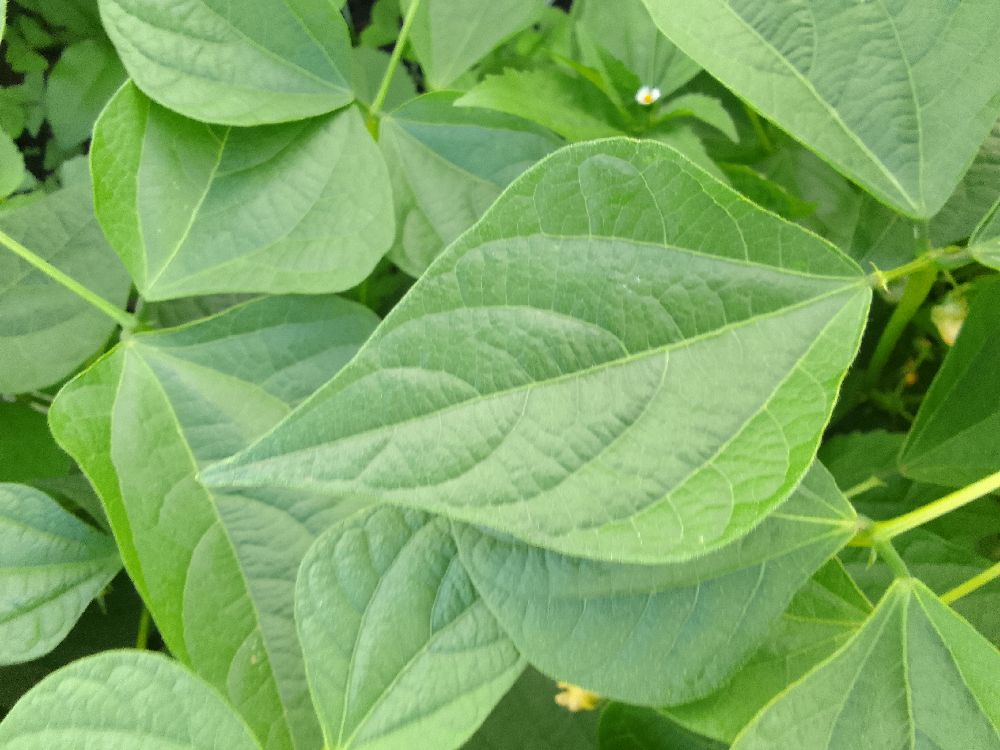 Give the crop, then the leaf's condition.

common bean, healthy
